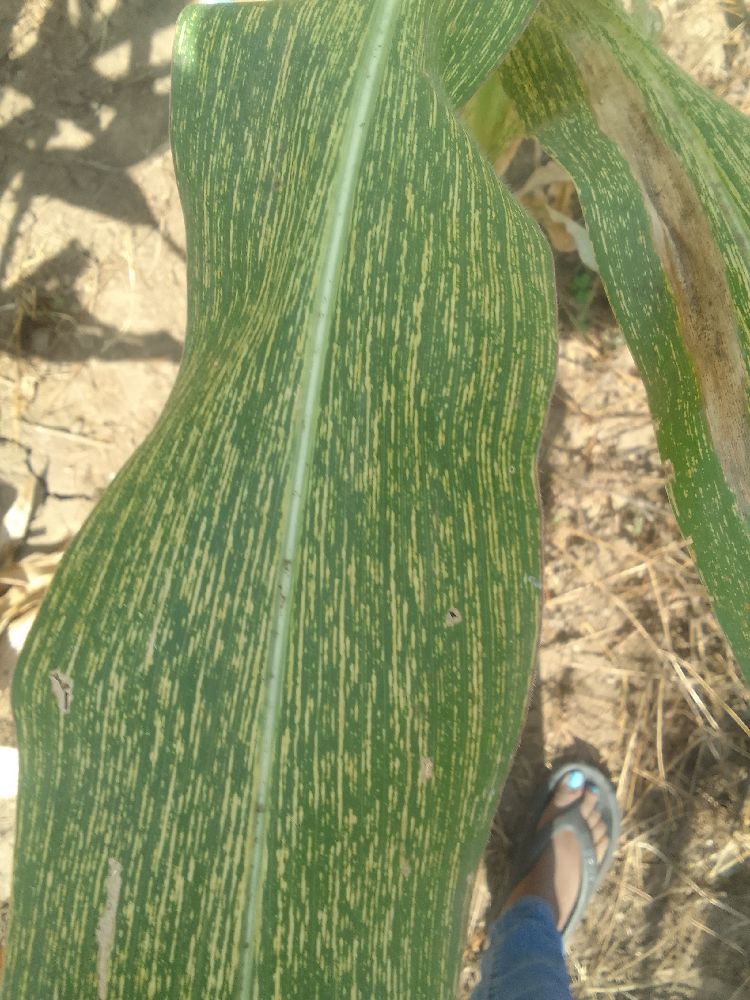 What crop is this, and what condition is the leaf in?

maize, maize streak virus
